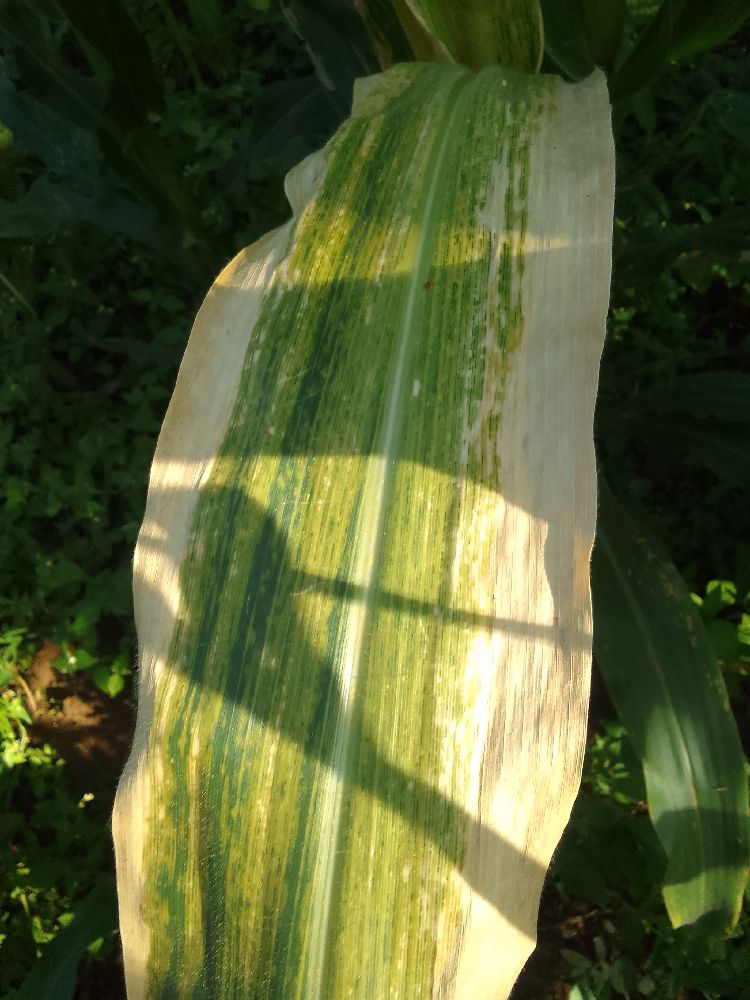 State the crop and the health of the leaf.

maize, maize lethal necrosis
